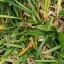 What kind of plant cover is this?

grass
